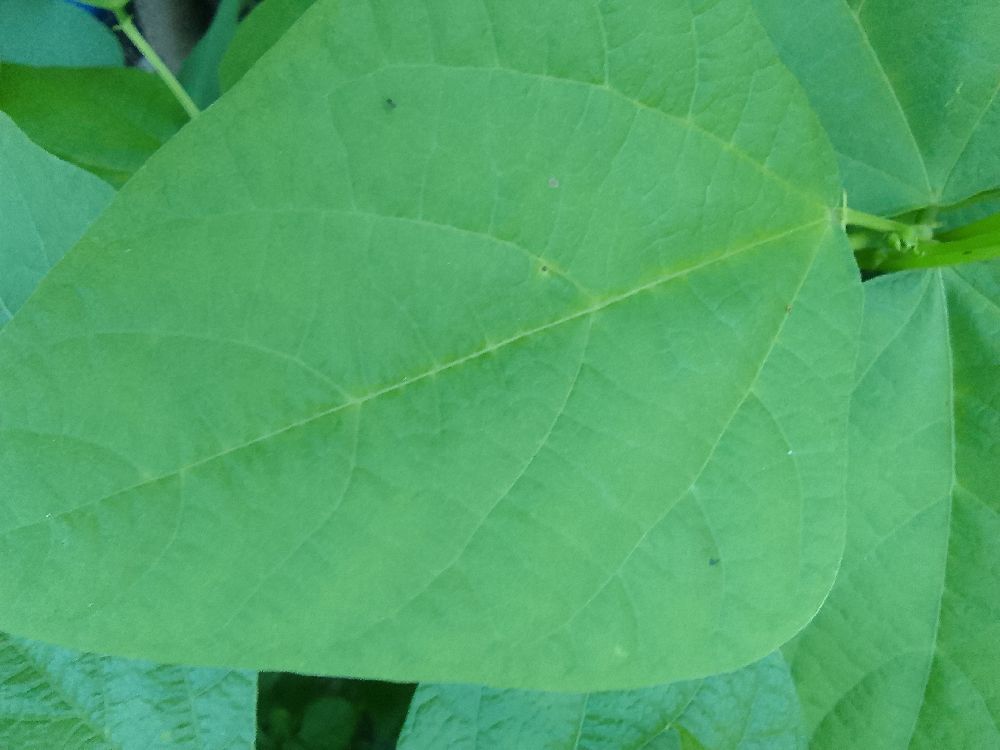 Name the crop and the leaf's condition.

common bean, healthy
